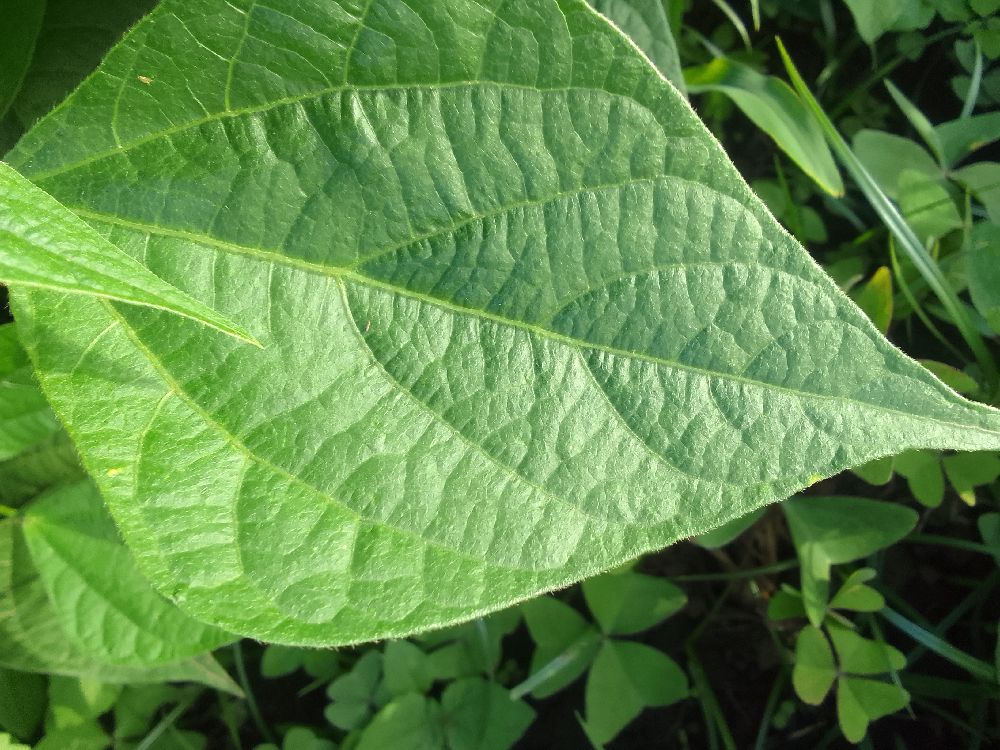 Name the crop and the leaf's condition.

common bean, healthy
